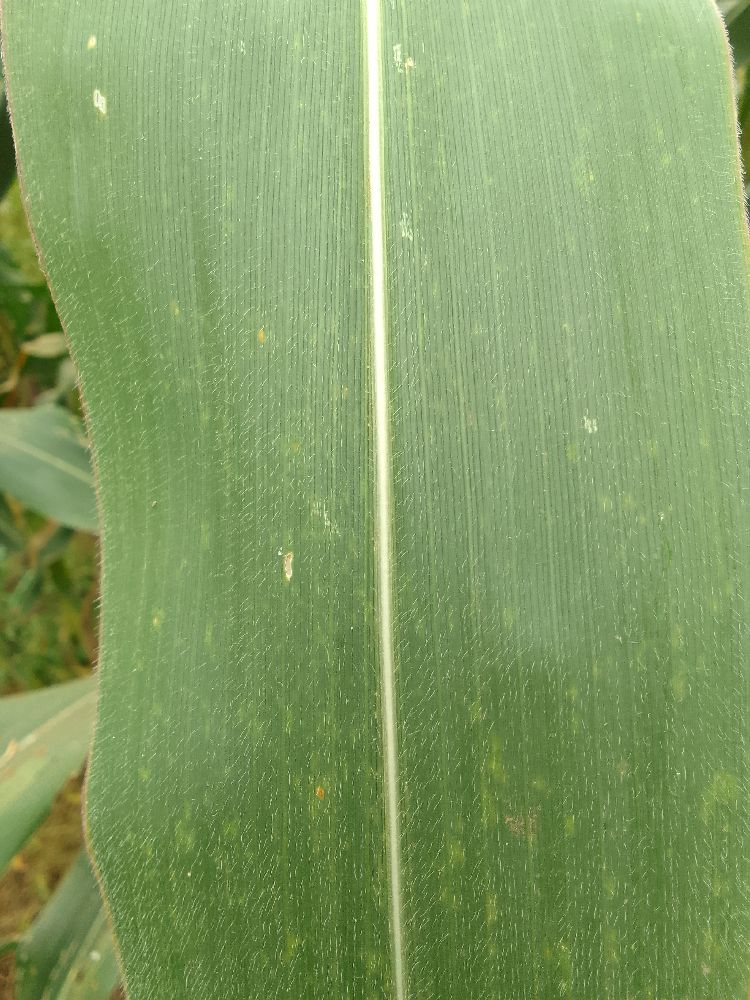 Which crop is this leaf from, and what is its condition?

maize, healthy
